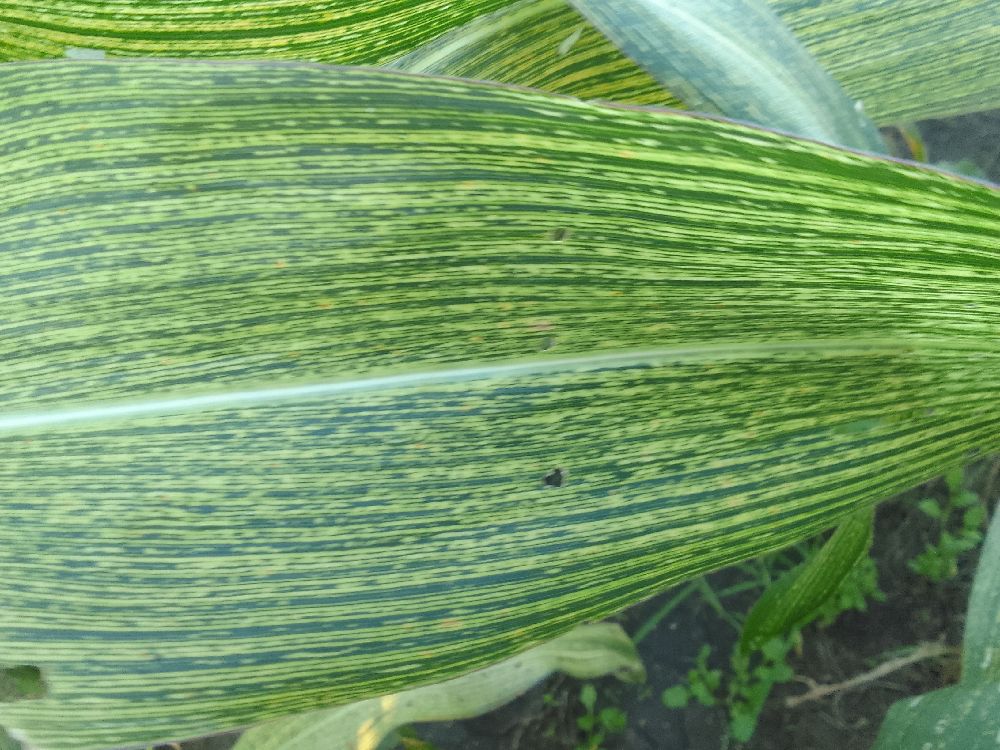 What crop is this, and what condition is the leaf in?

maize, maize streak virus
